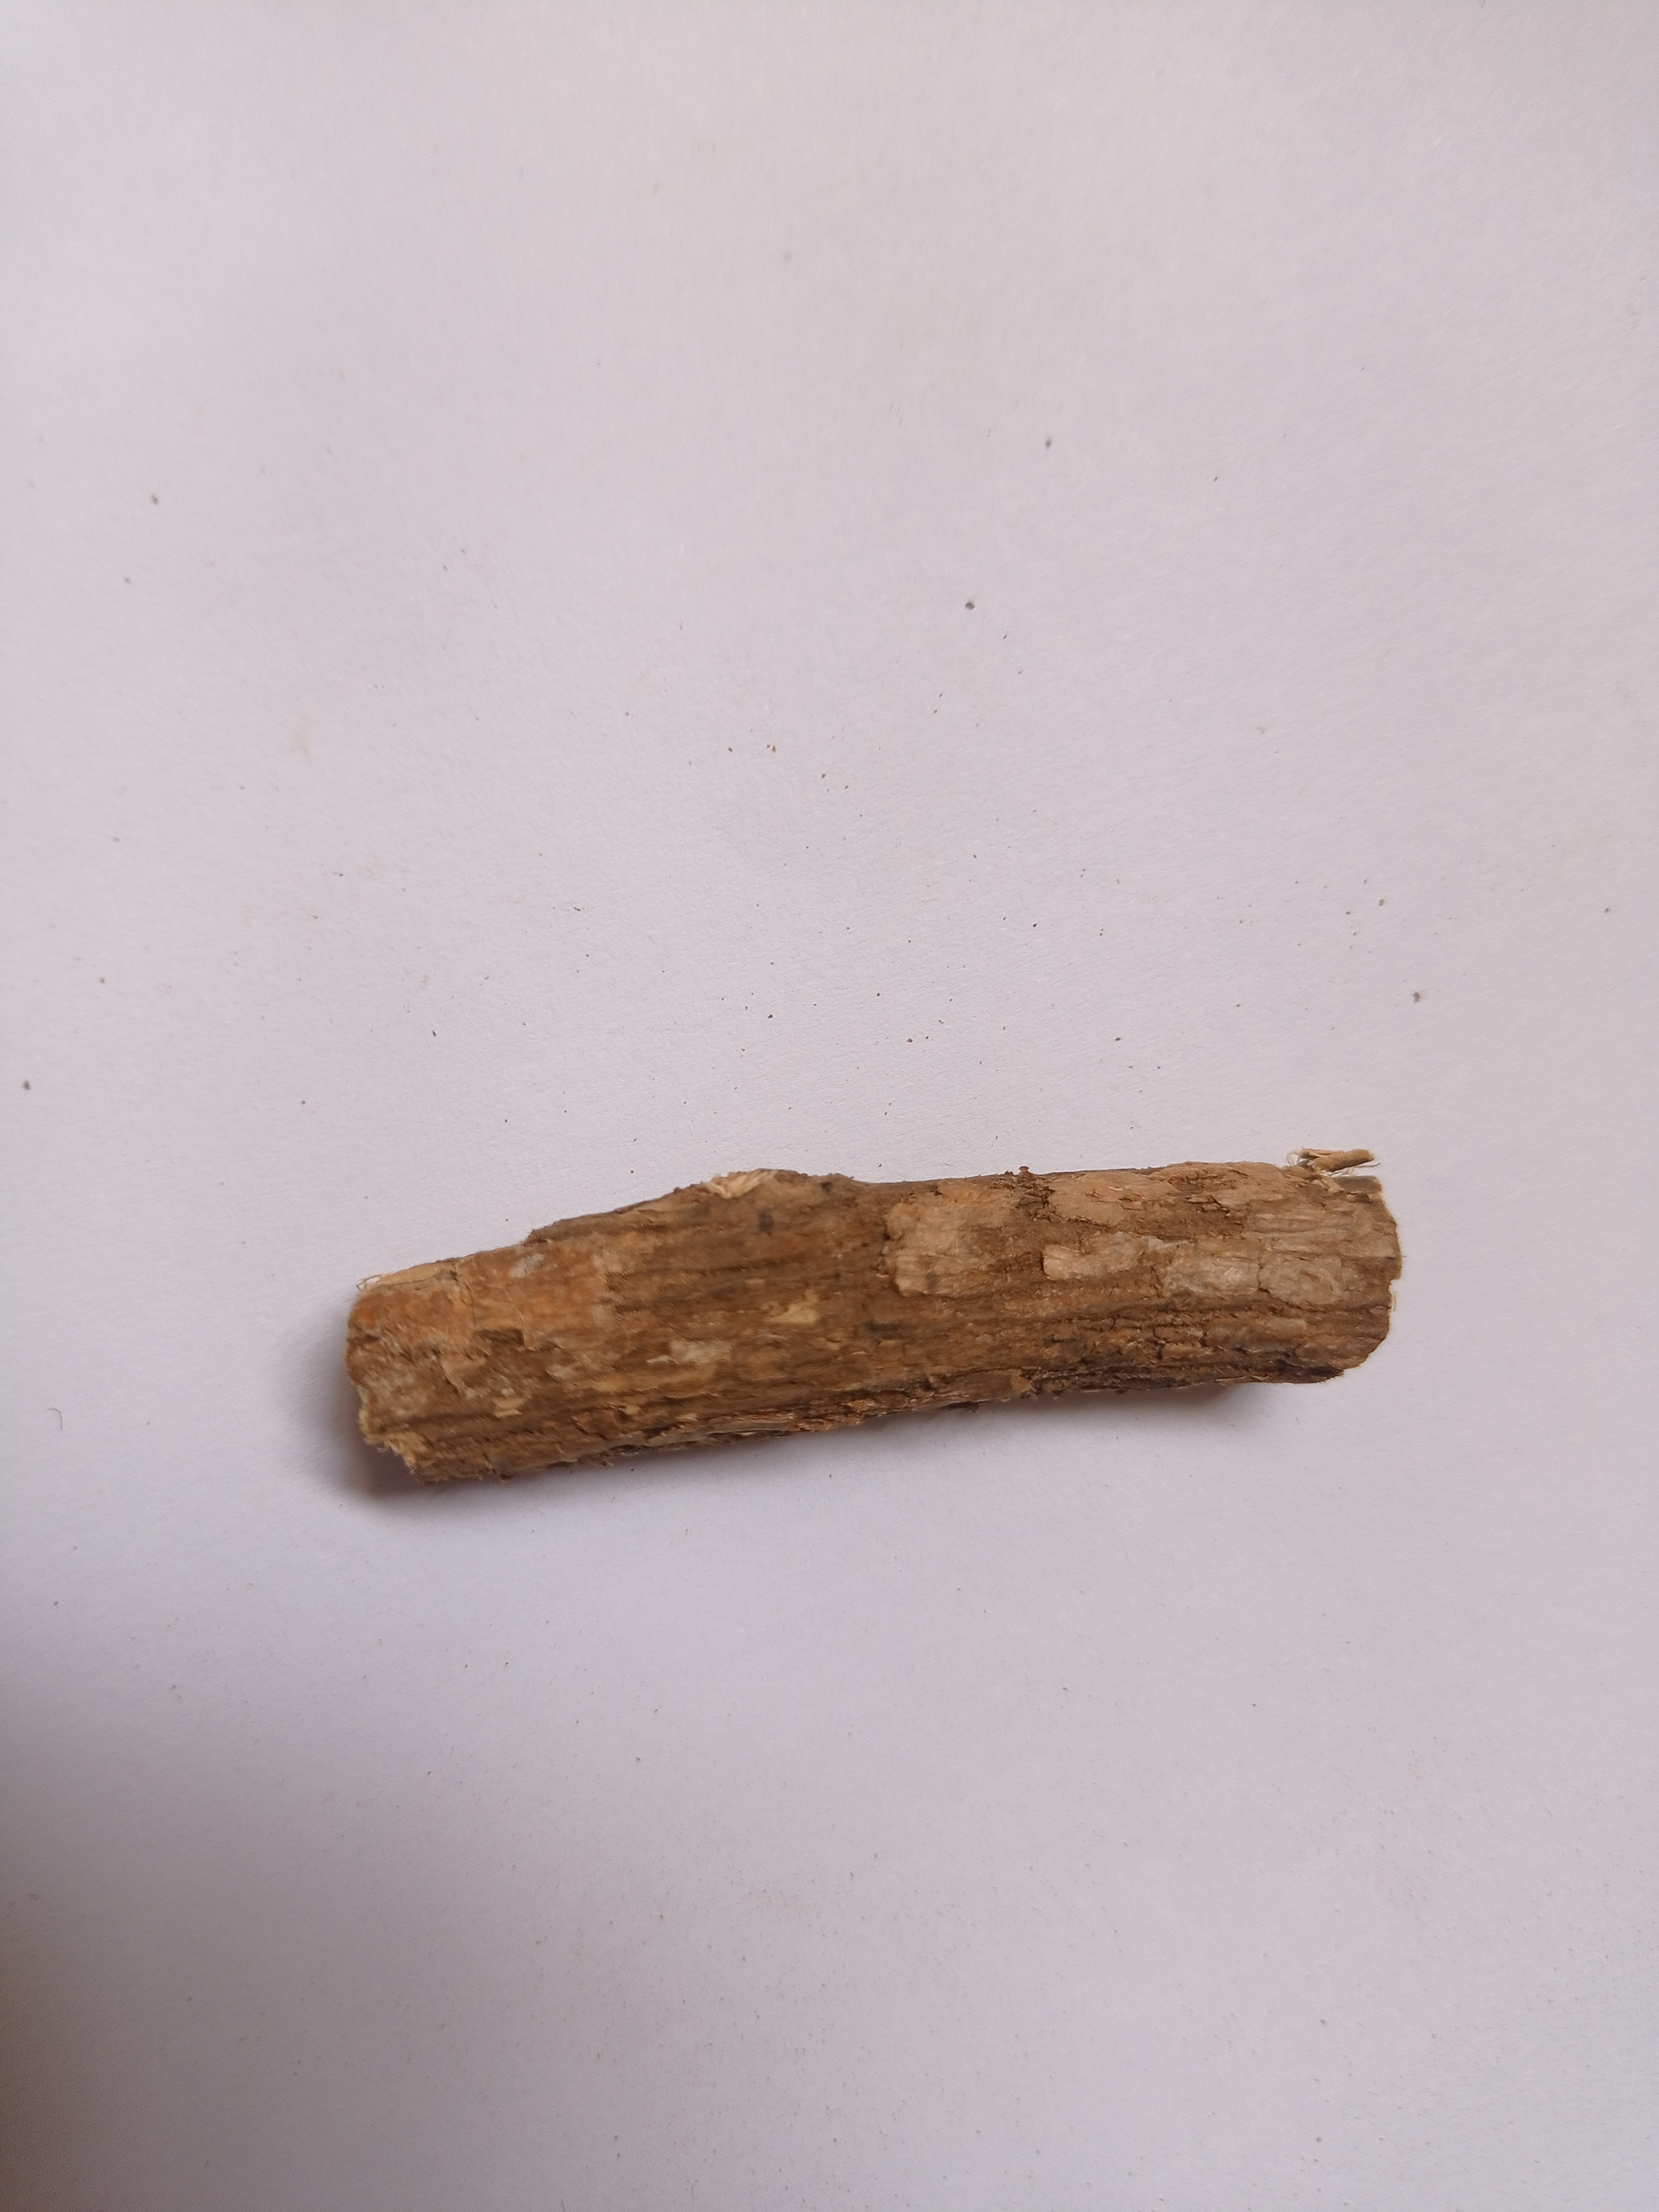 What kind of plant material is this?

jesthamadh
